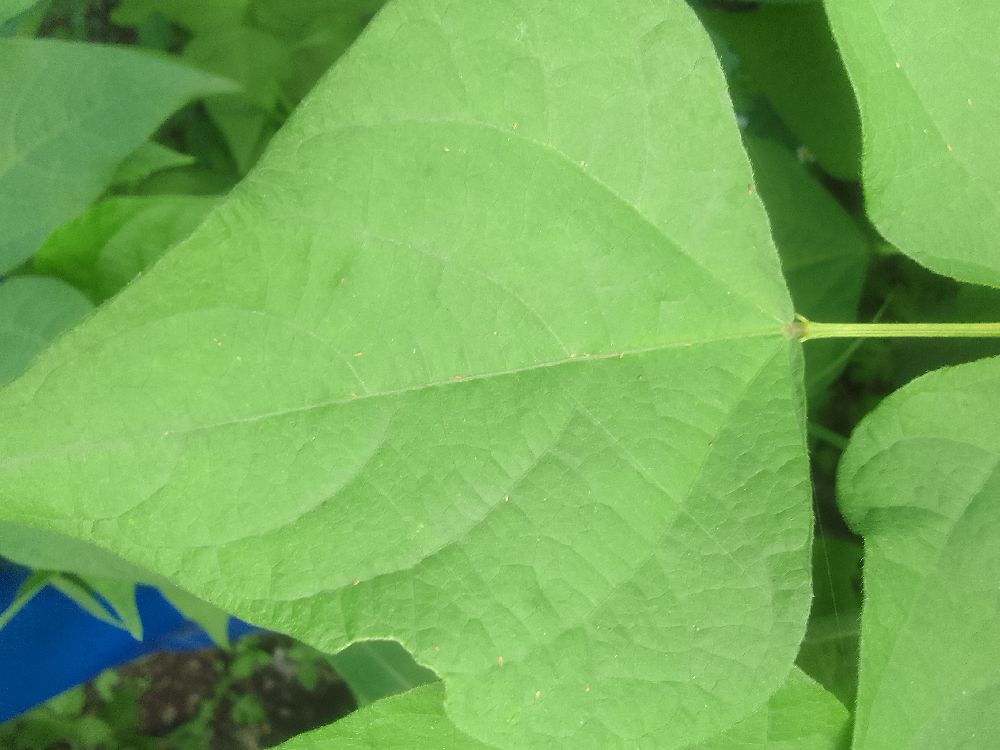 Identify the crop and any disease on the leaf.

common bean, healthy
